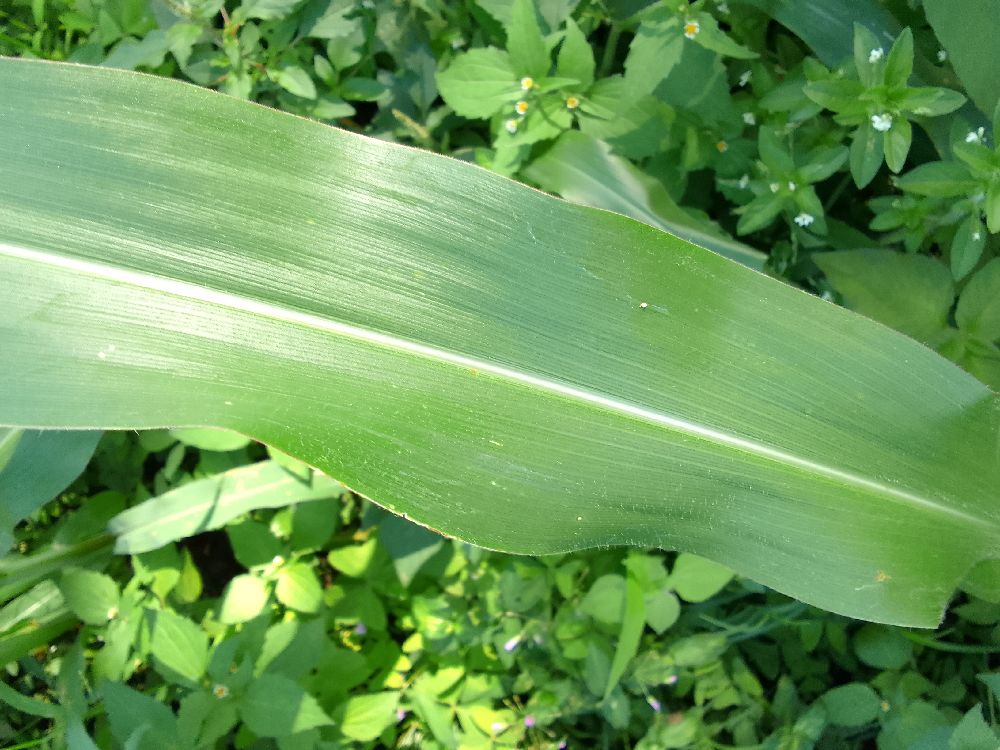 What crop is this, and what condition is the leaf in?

maize, healthy
